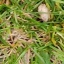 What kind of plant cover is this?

grass
